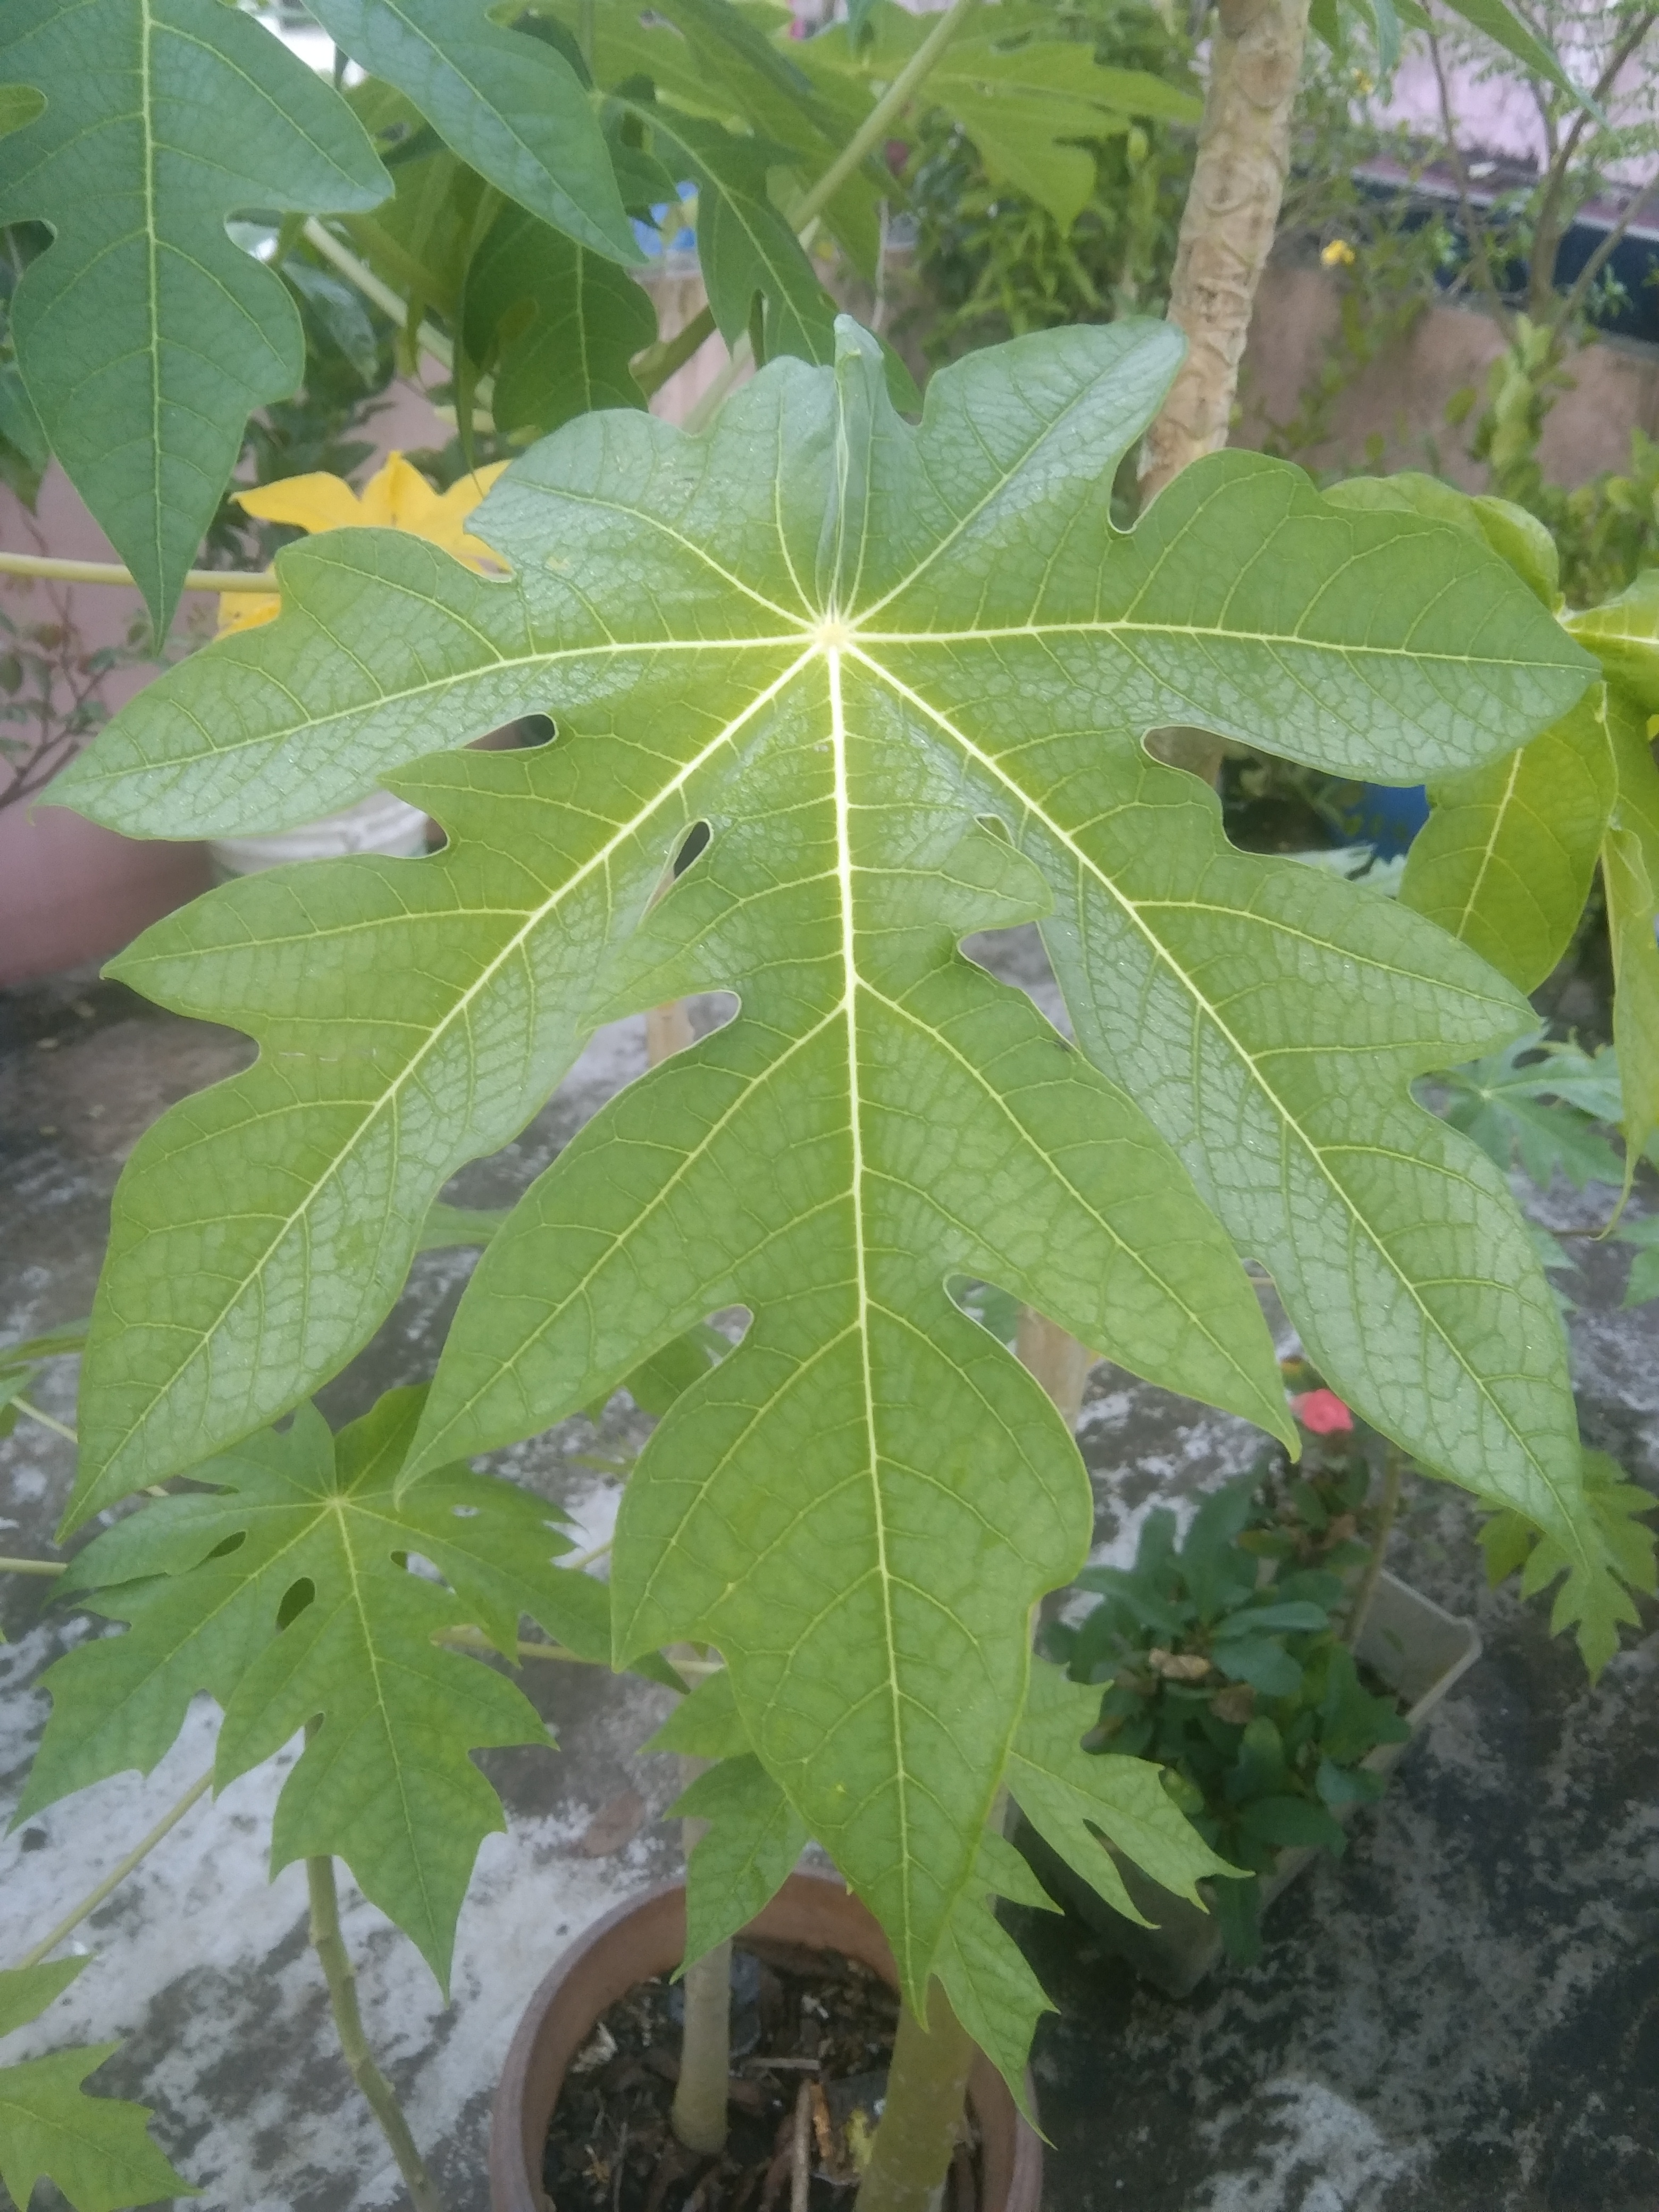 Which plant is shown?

papaya
